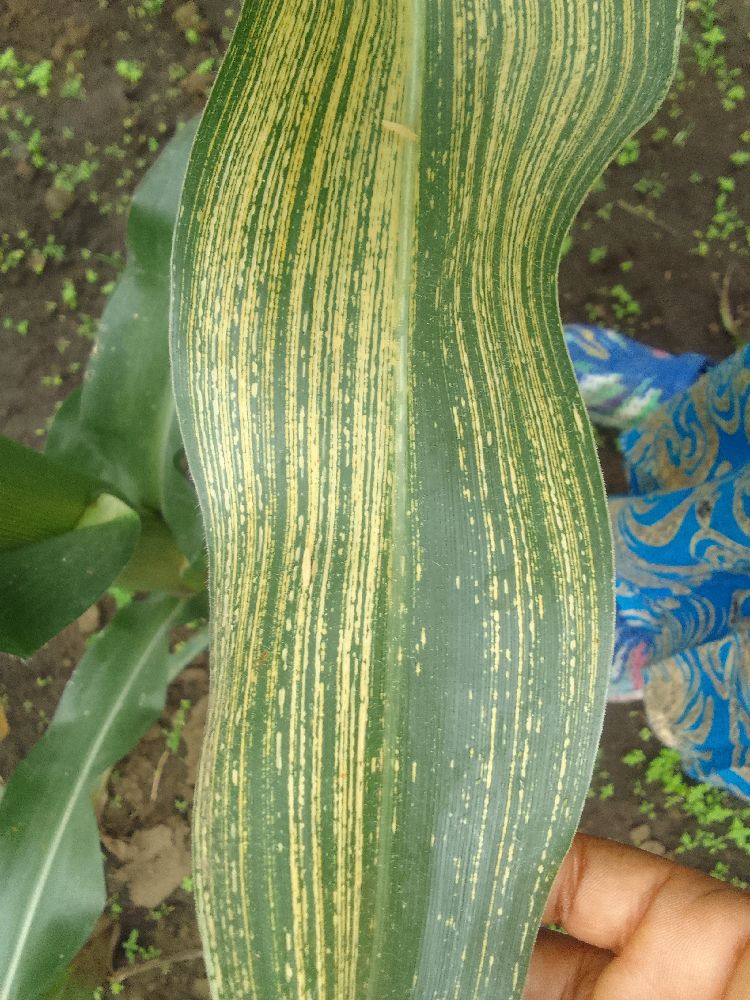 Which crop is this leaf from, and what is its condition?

maize, maize streak virus
